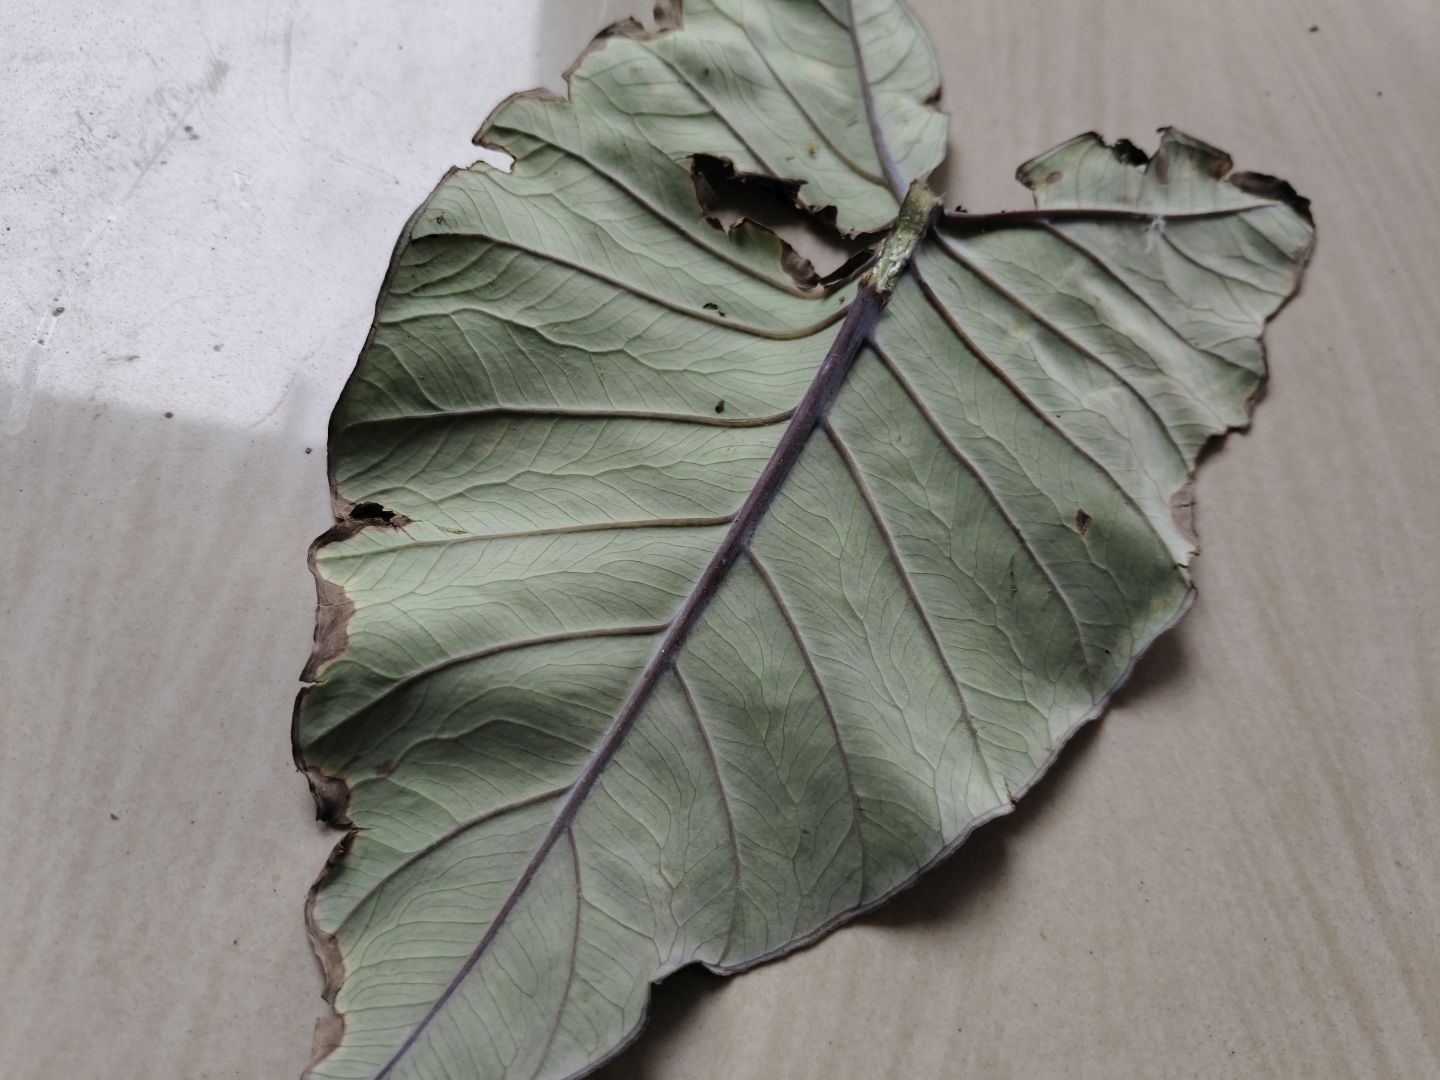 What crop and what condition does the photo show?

taro, leaf blight
